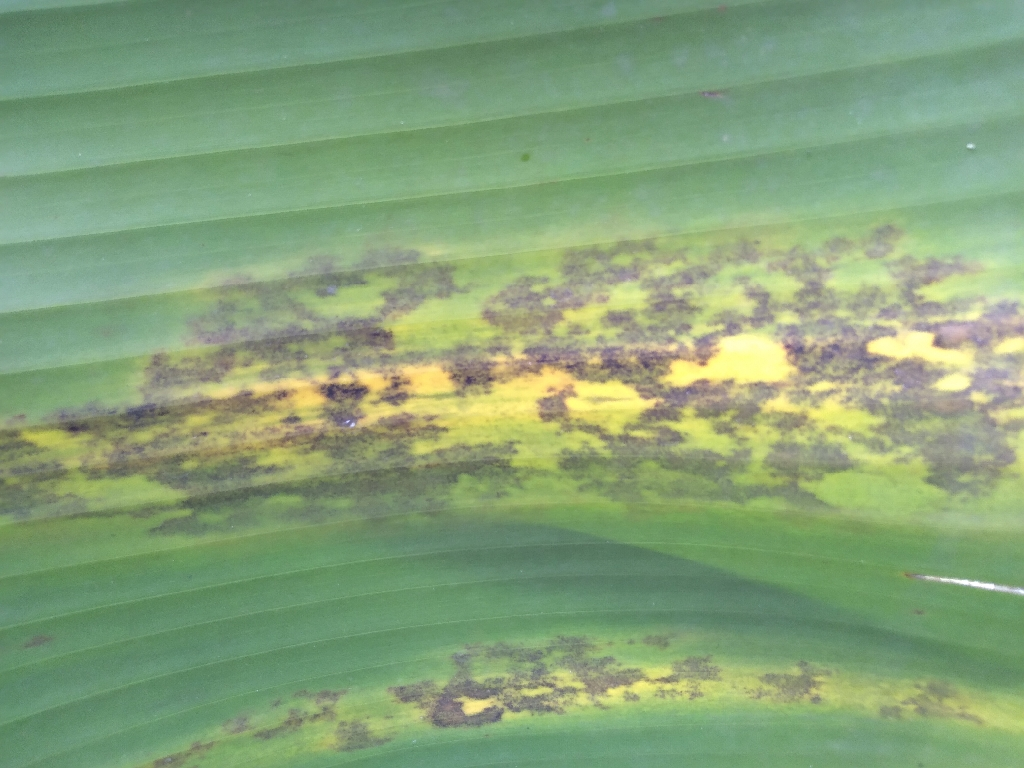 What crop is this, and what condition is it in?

banana, black sigatoka
